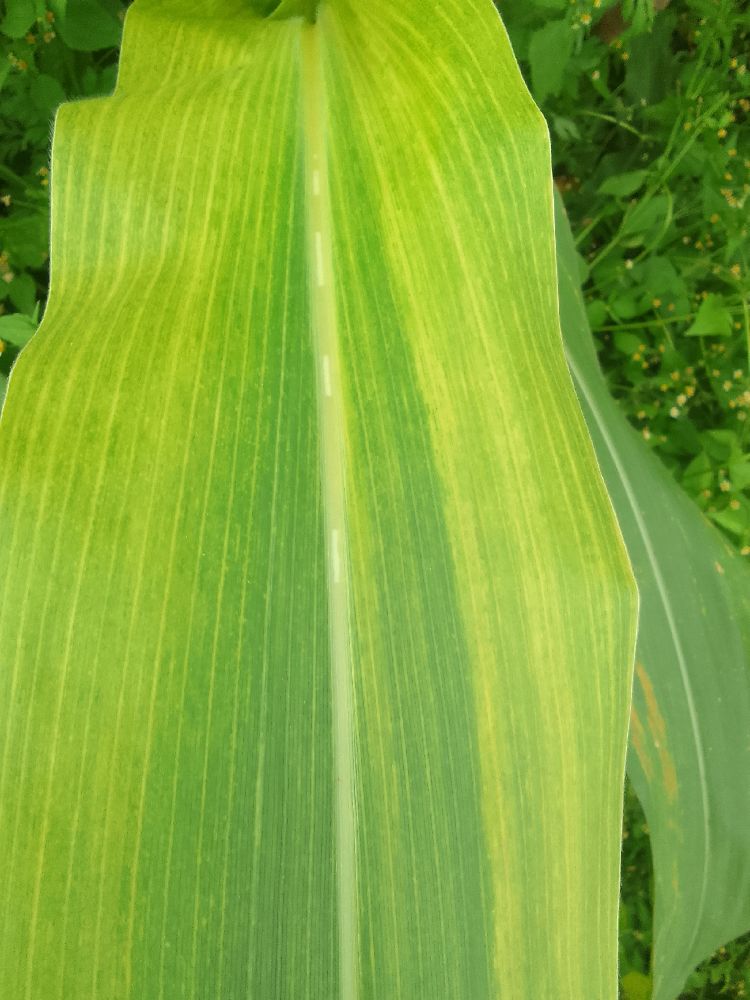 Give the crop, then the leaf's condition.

maize, maize lethal necrosis
